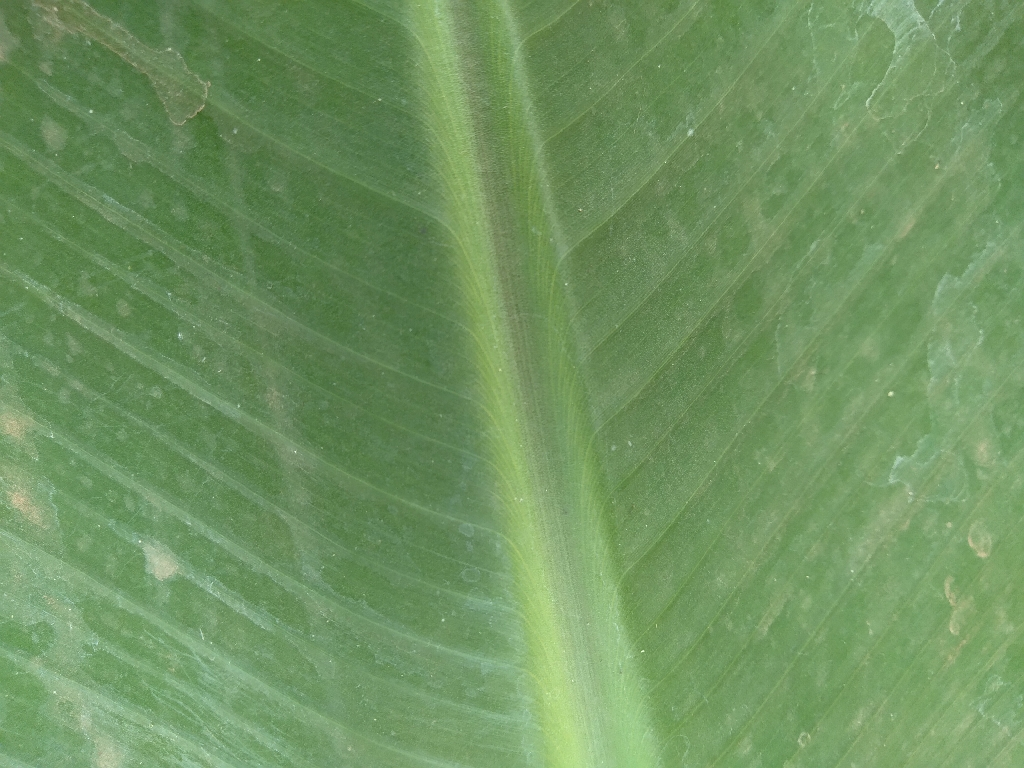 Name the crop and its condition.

banana, healthy
